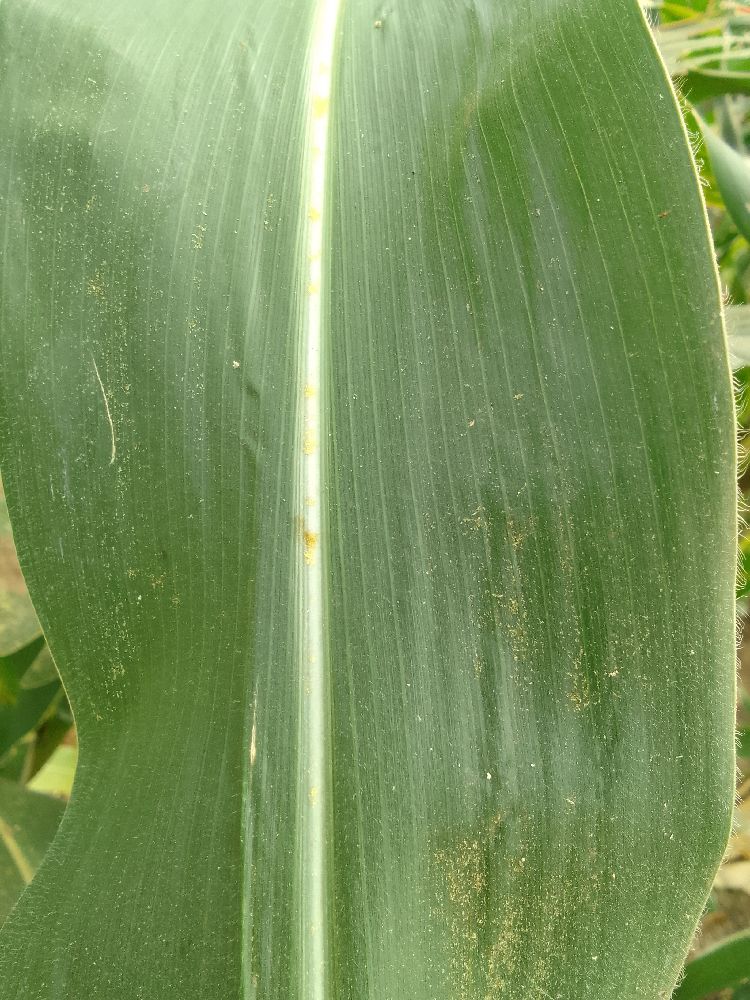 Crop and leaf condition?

maize, healthy
